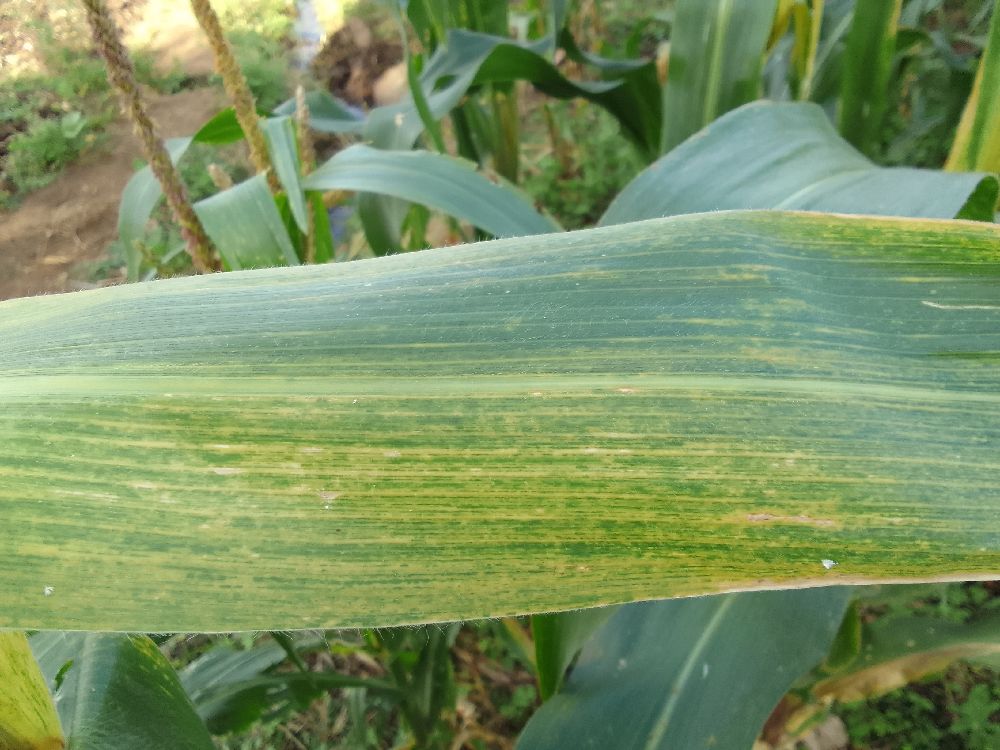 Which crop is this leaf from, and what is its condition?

maize, maize lethal necrosis
